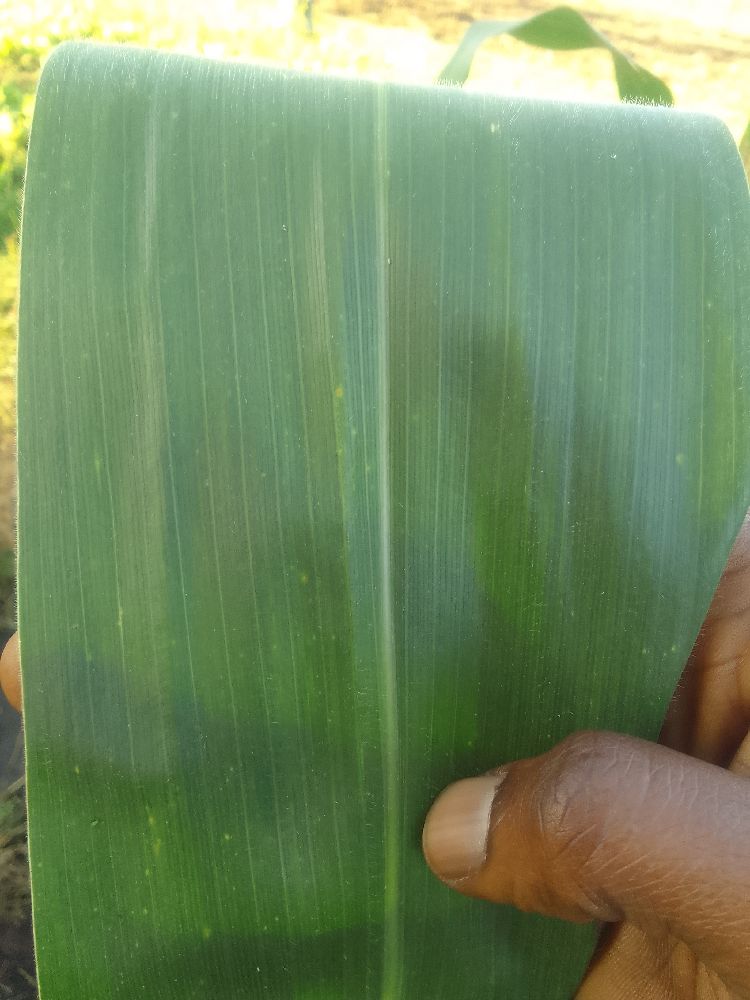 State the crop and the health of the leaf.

maize, healthy
